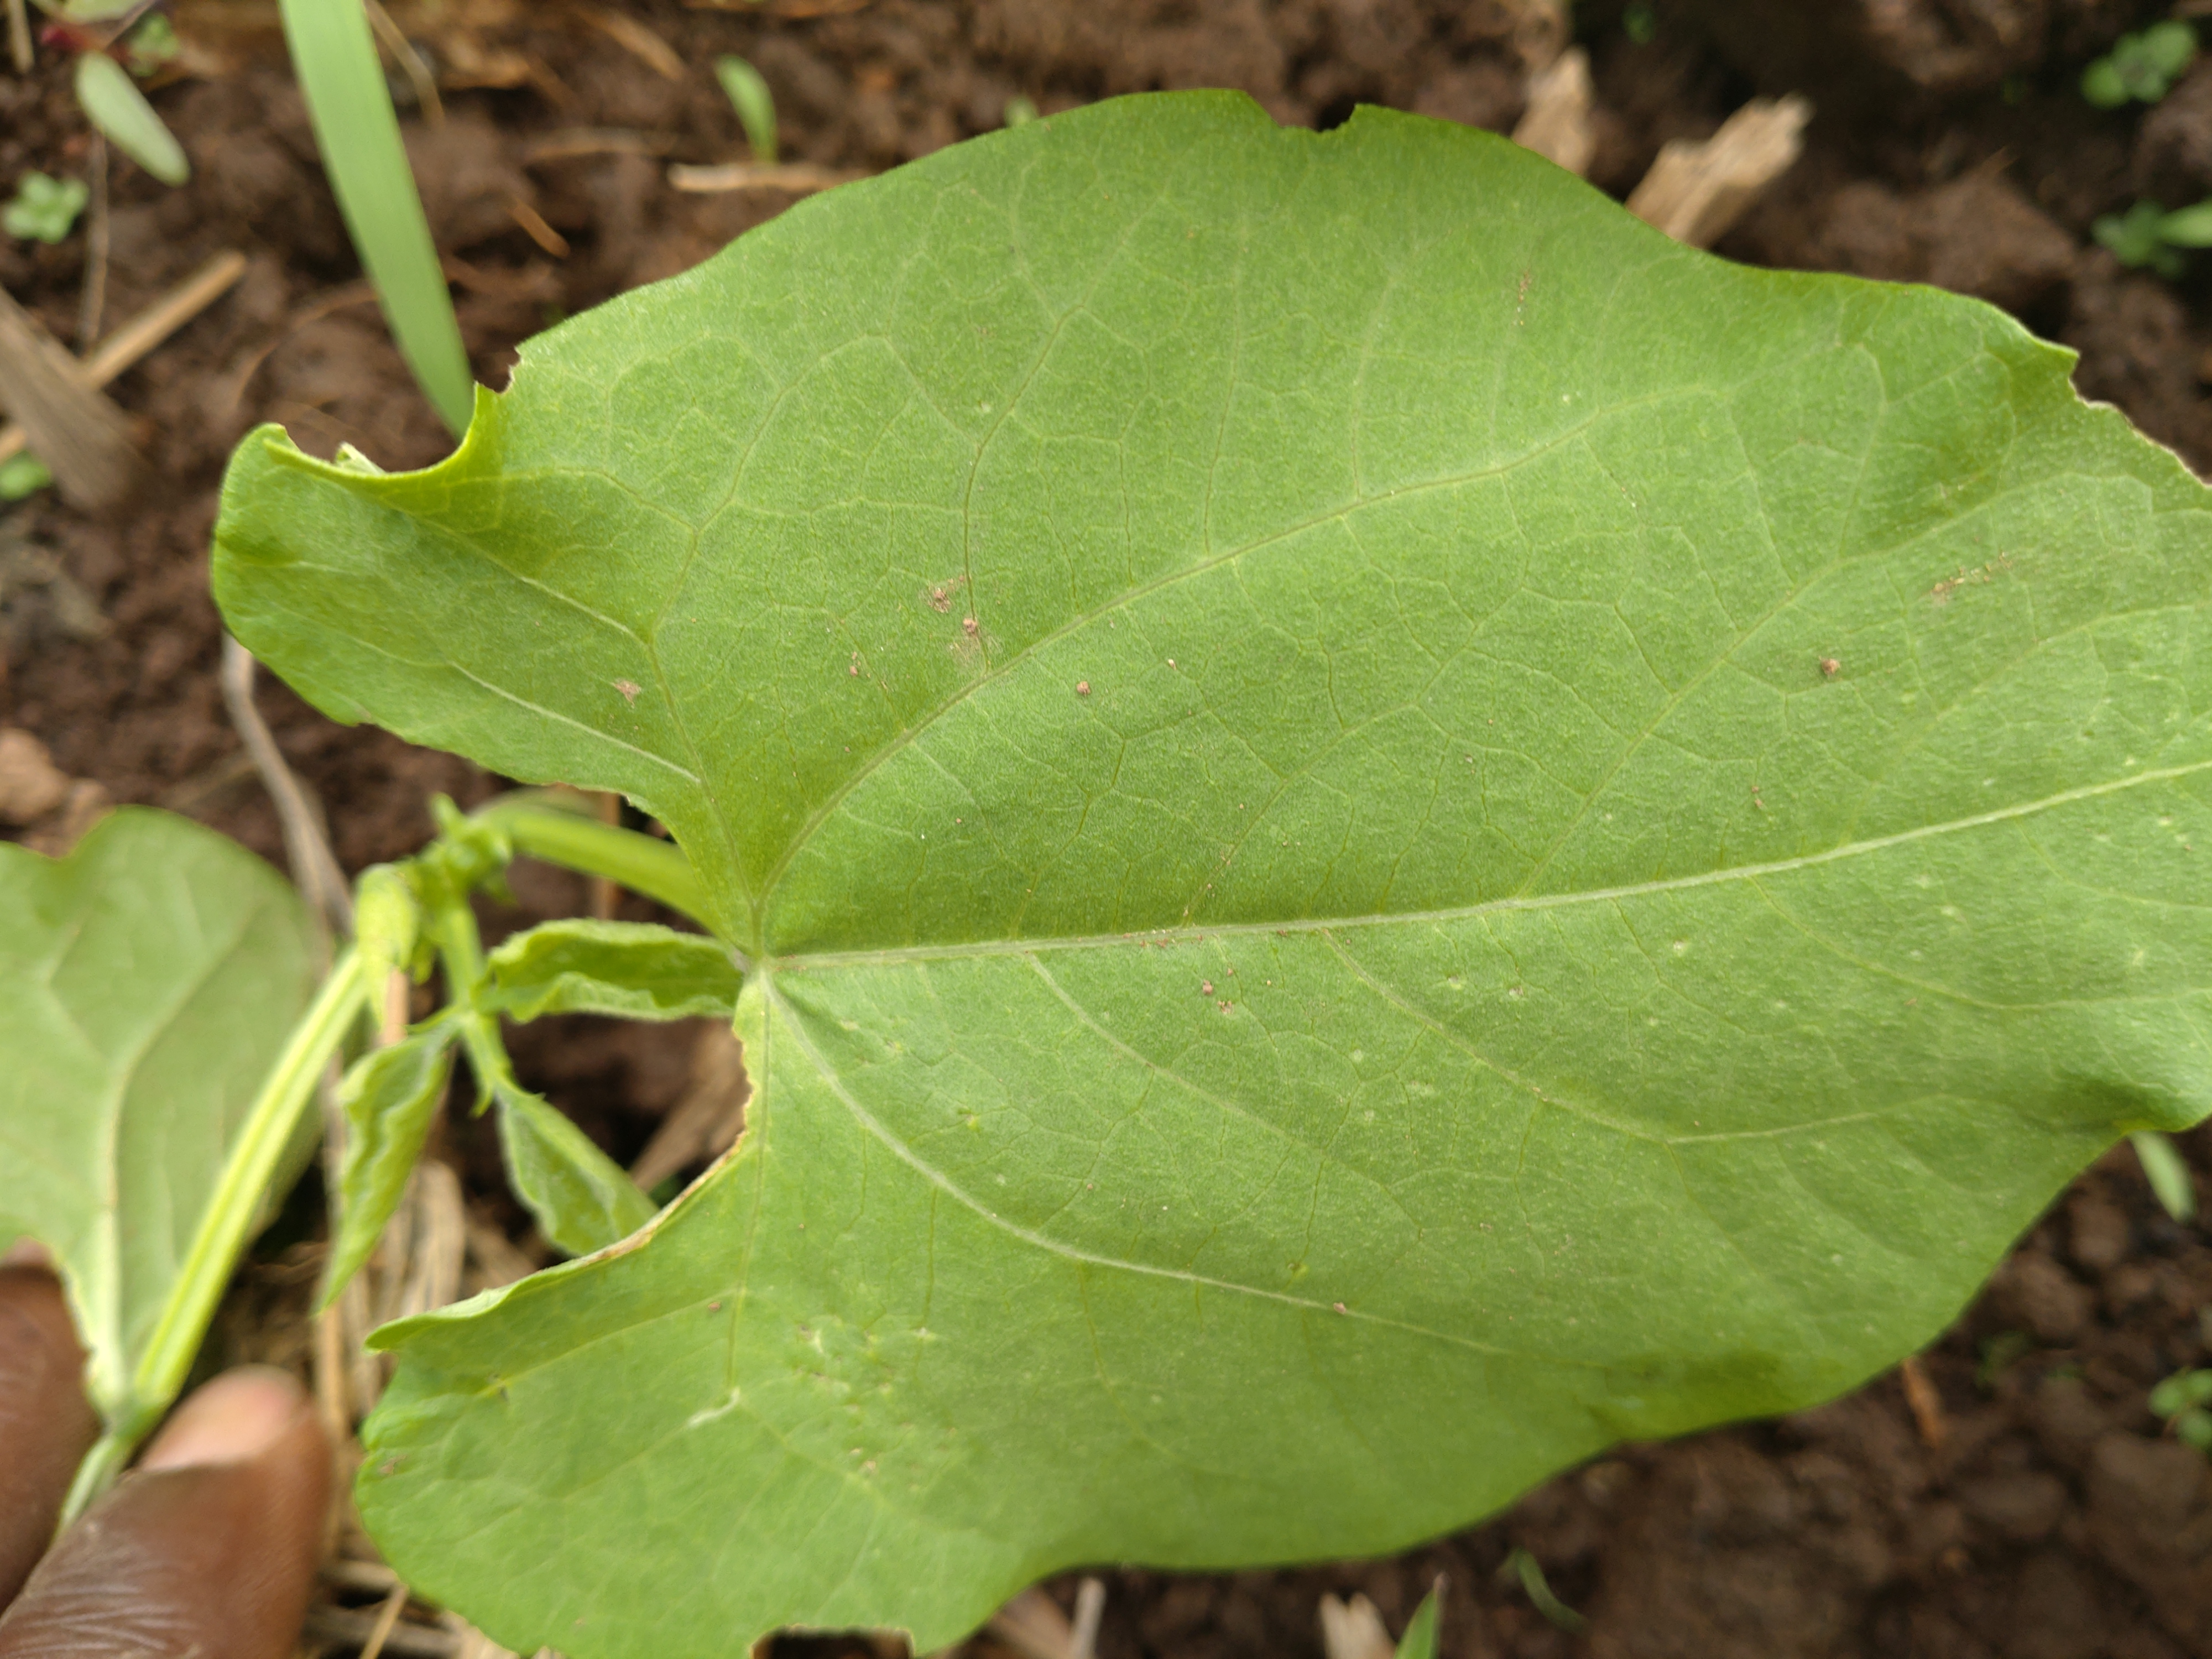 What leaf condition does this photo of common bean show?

healthy
